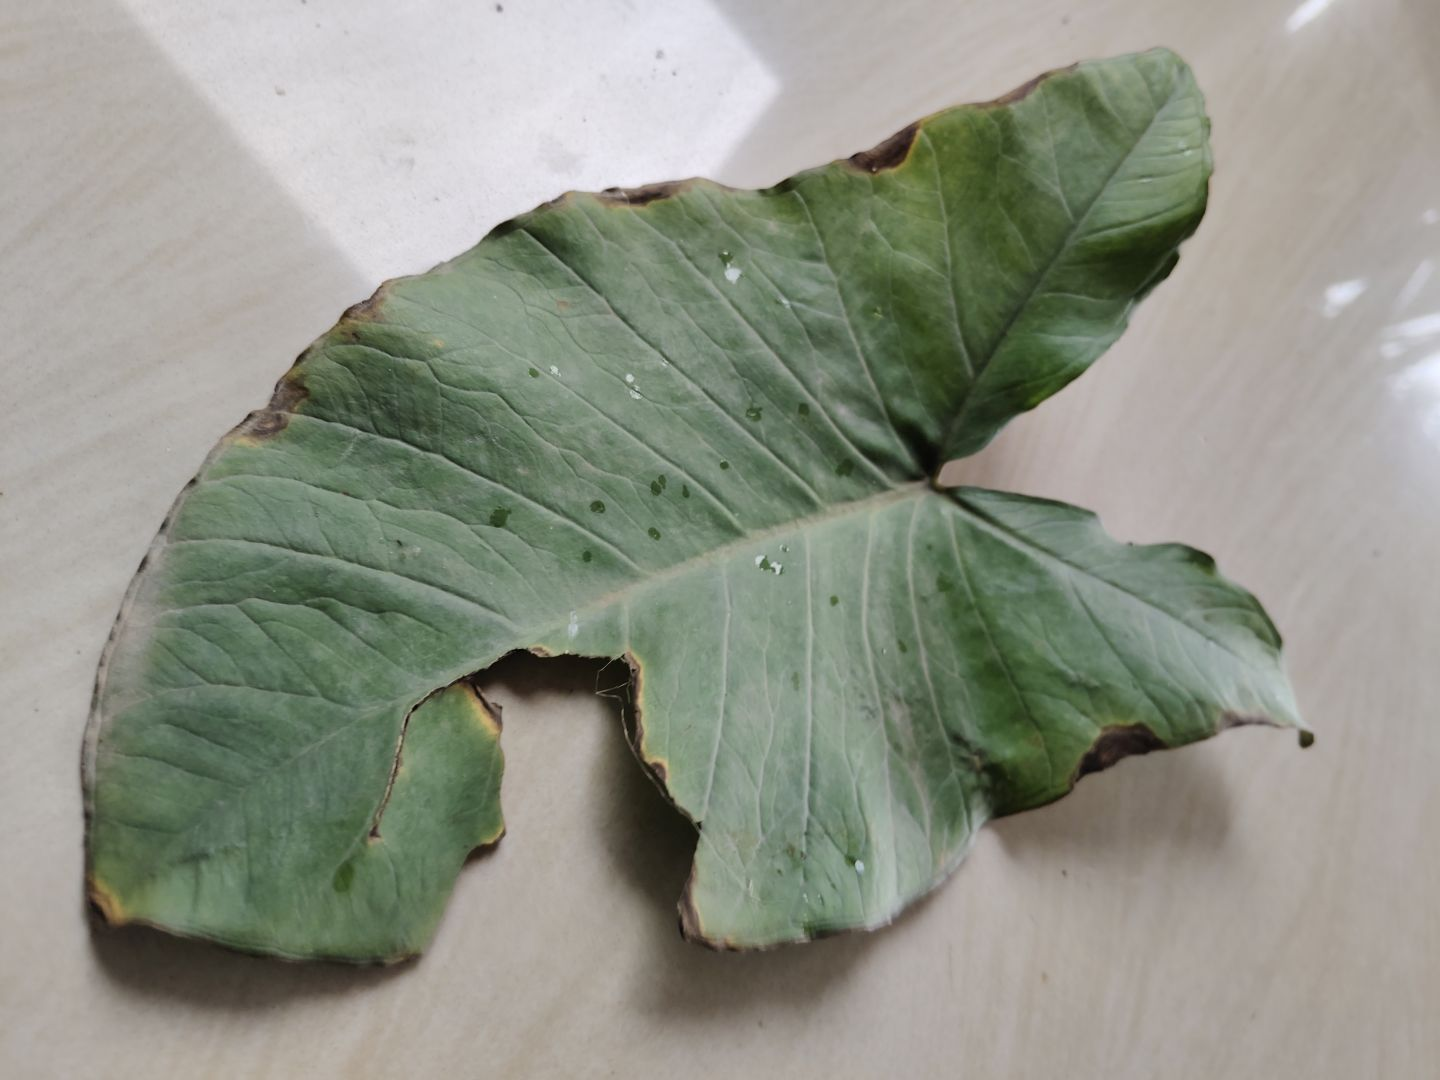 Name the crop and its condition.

taro, leaf blight
